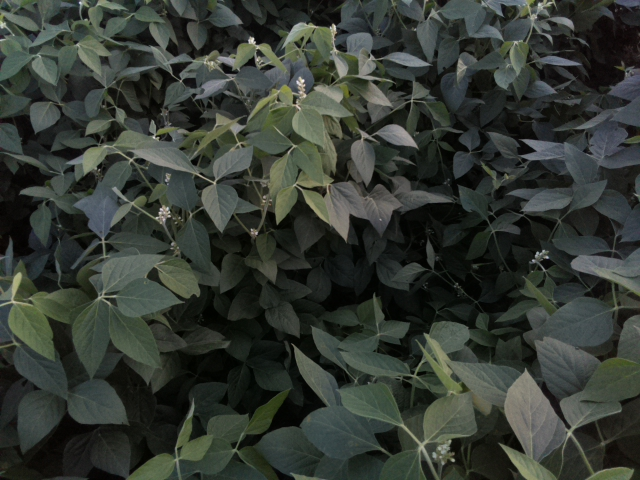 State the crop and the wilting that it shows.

soybean, leaves with no wilting
